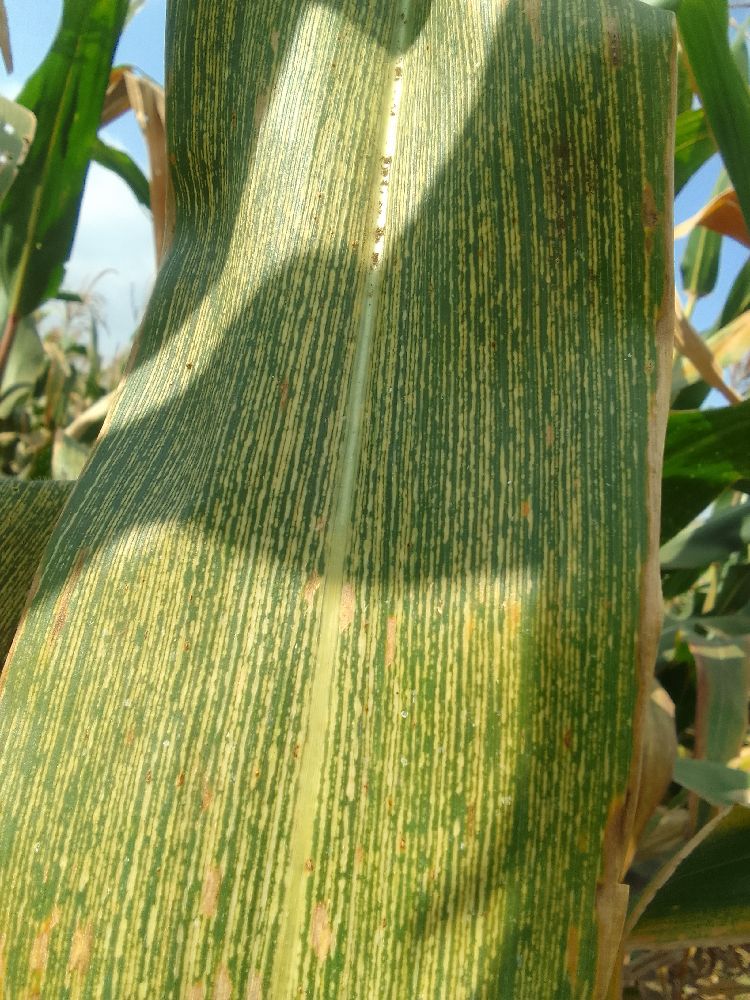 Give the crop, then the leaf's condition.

maize, maize streak virus
